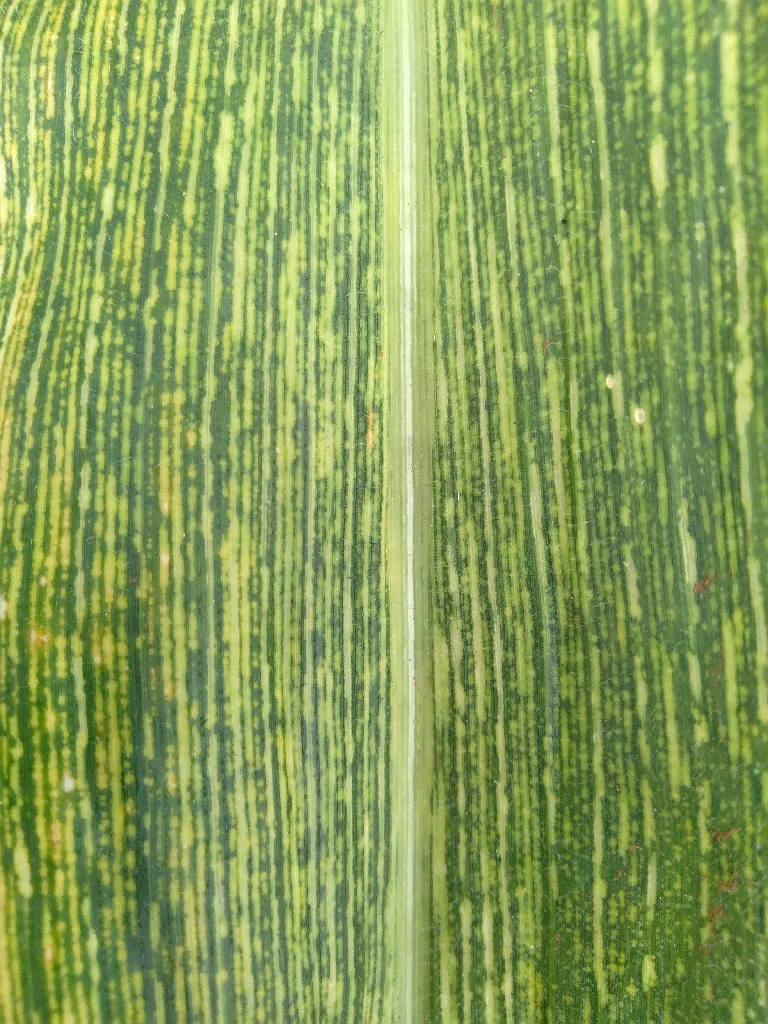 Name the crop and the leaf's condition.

maize, maize streak virus
